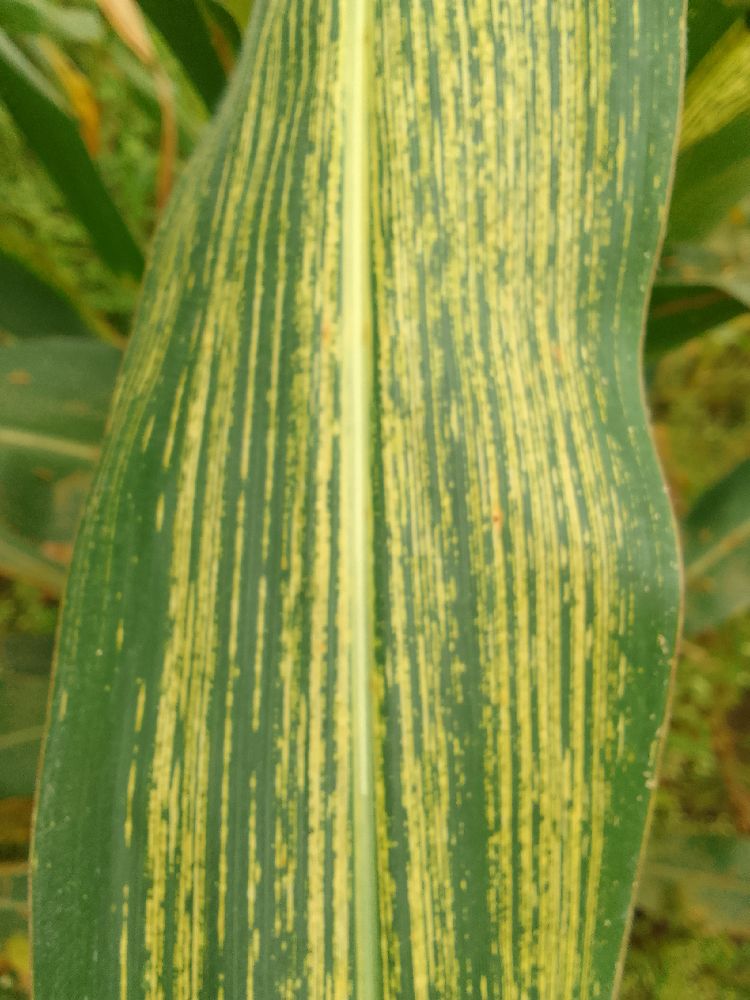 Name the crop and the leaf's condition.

maize, maize streak virus
